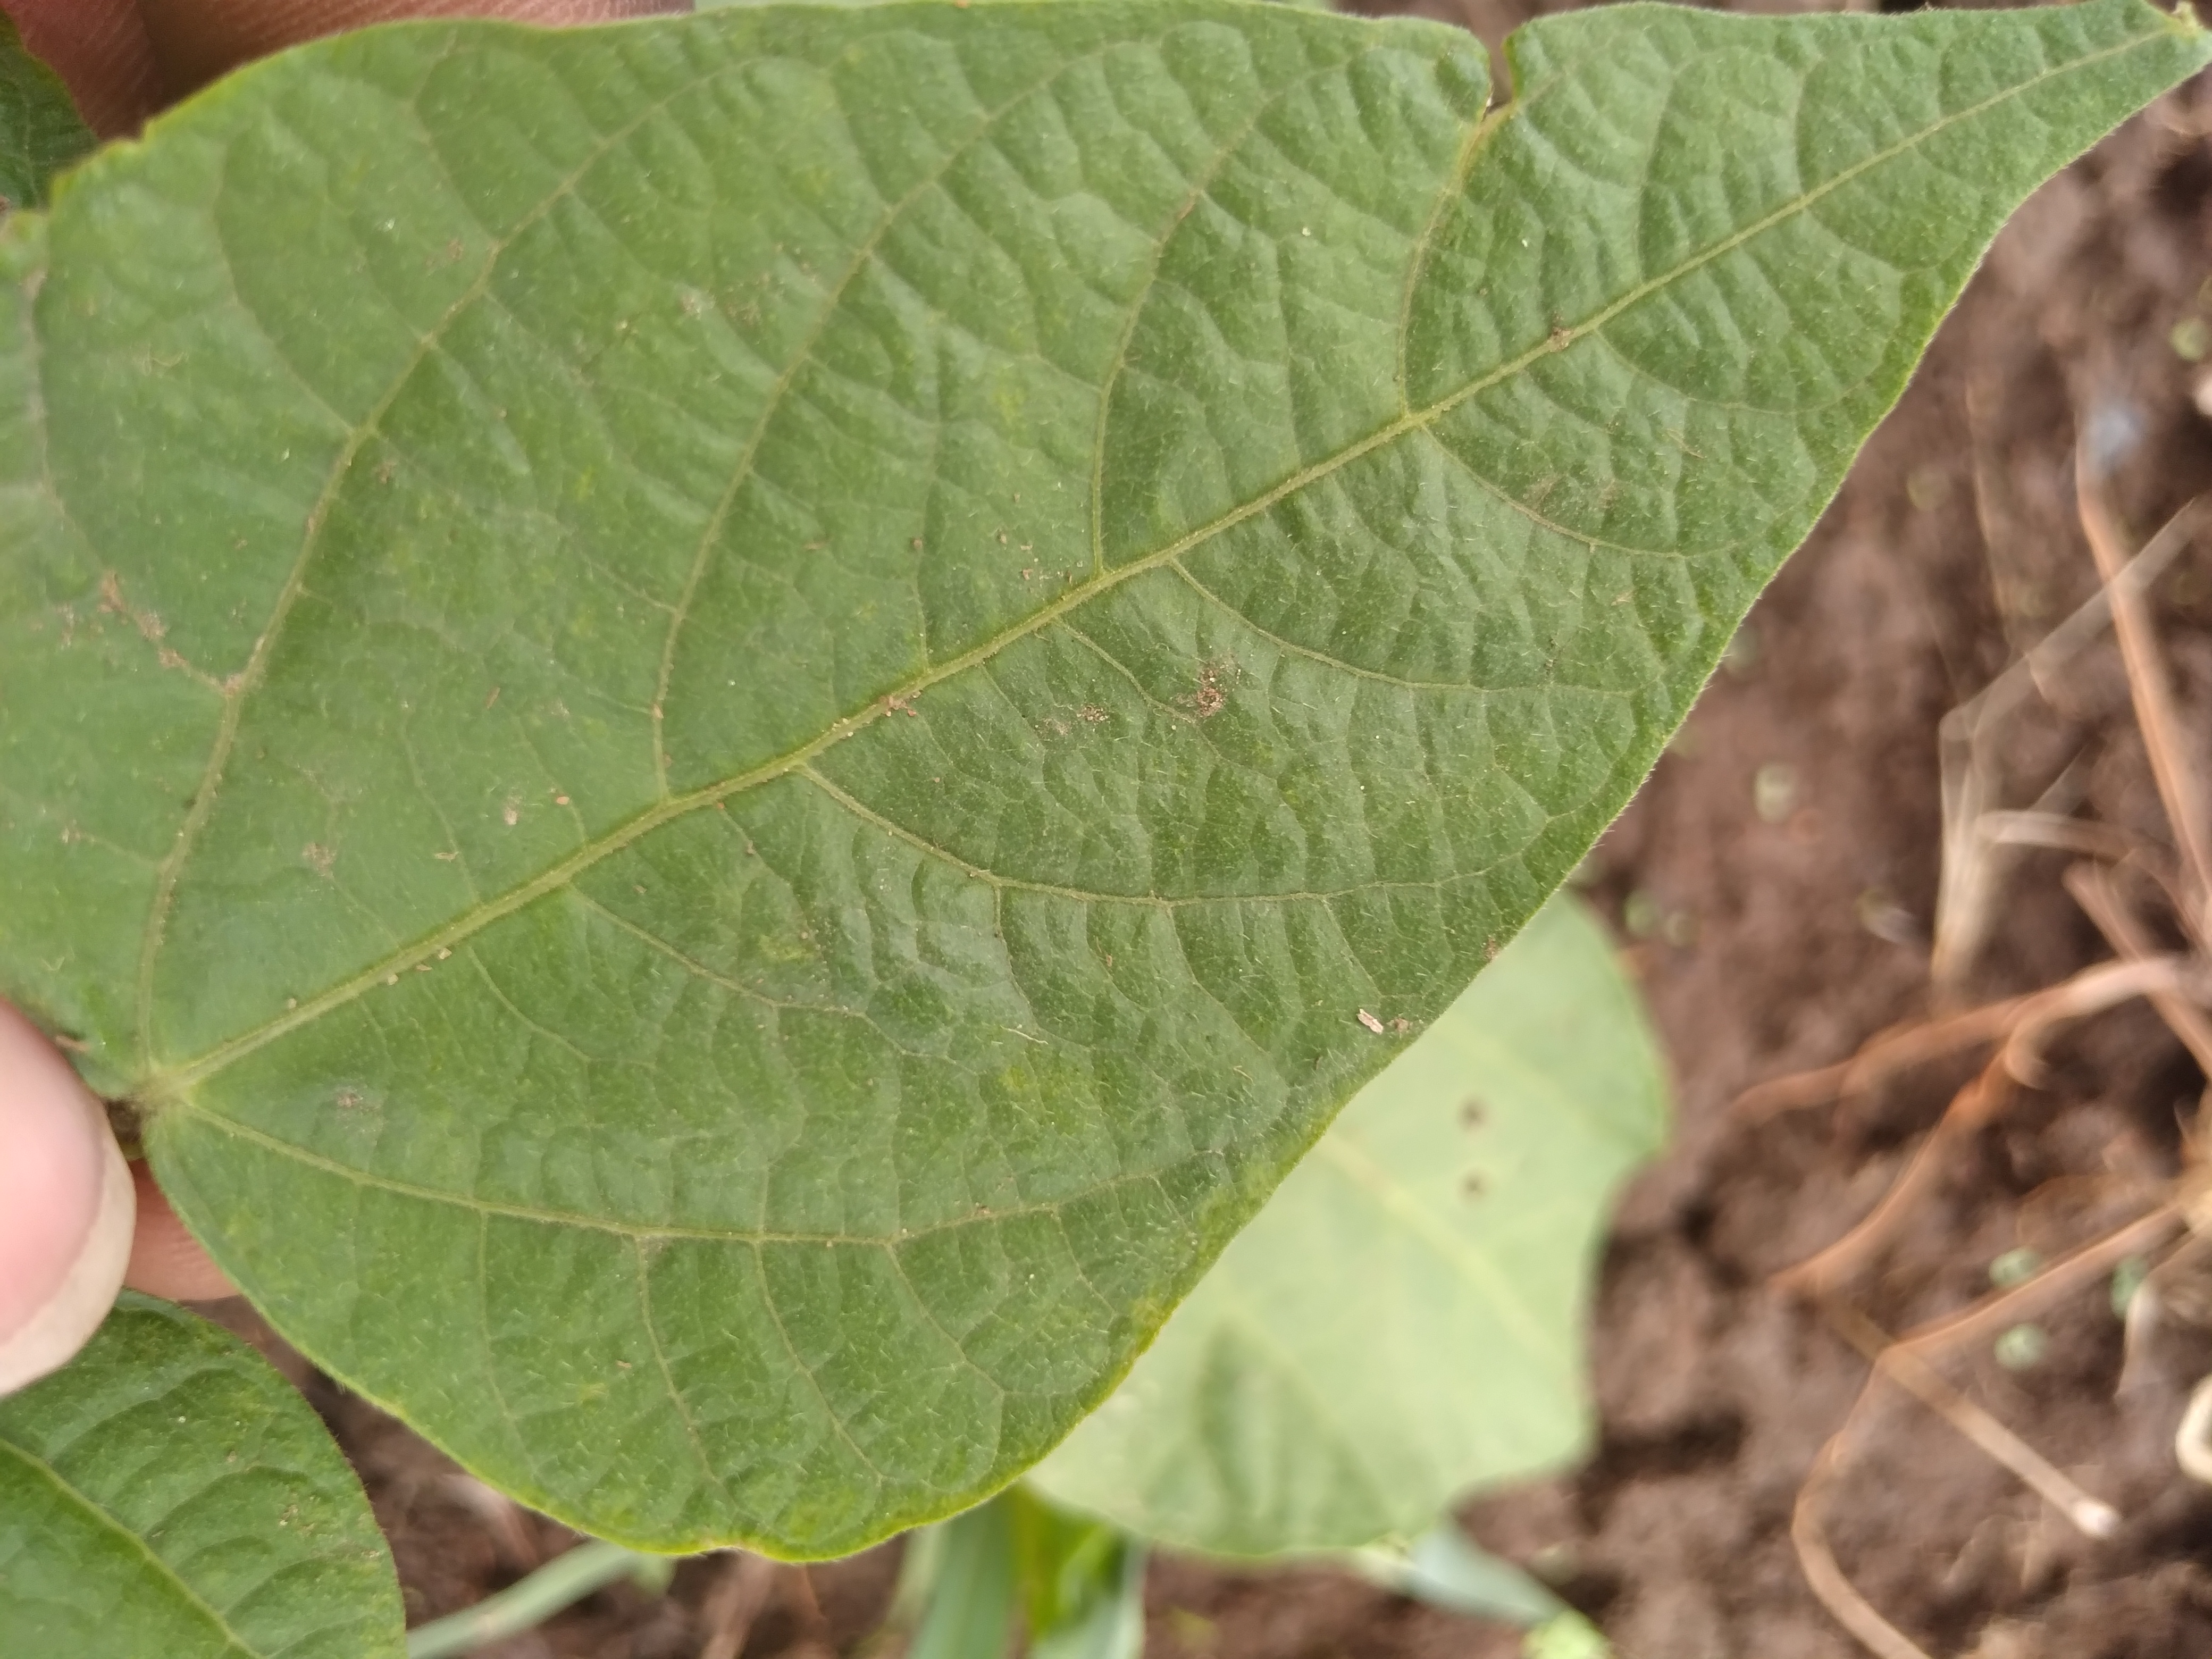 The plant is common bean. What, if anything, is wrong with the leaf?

healthy
